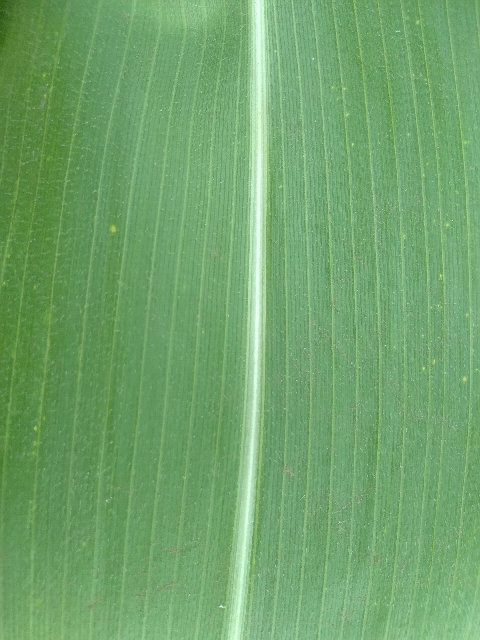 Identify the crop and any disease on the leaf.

maize, healthy
